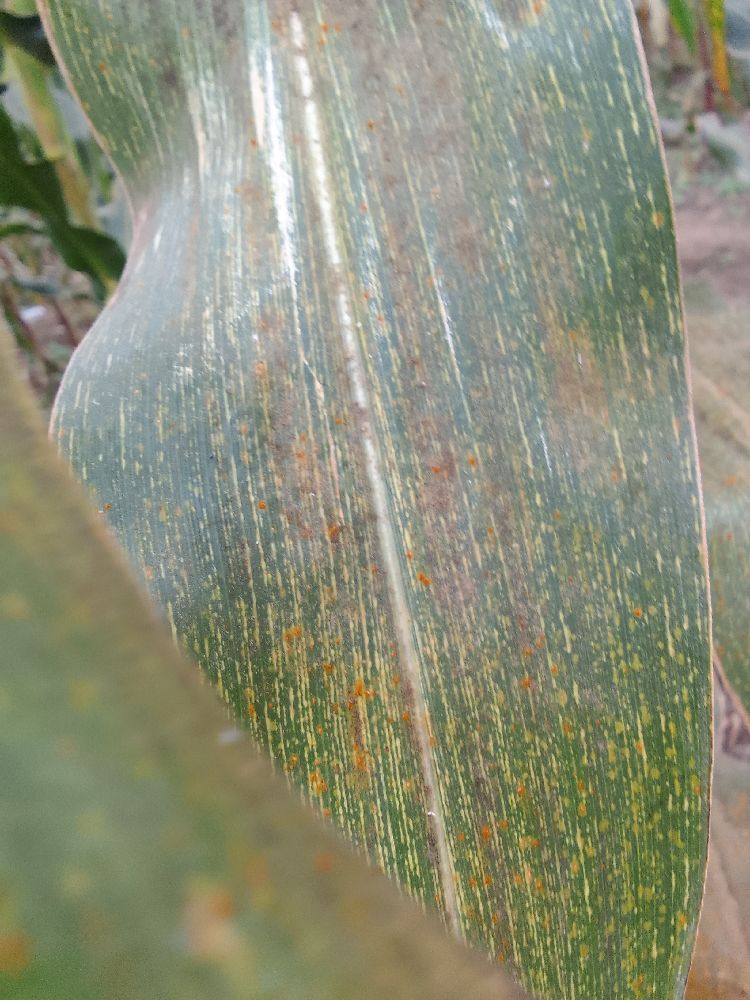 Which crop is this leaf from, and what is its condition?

maize, maize streak virus
